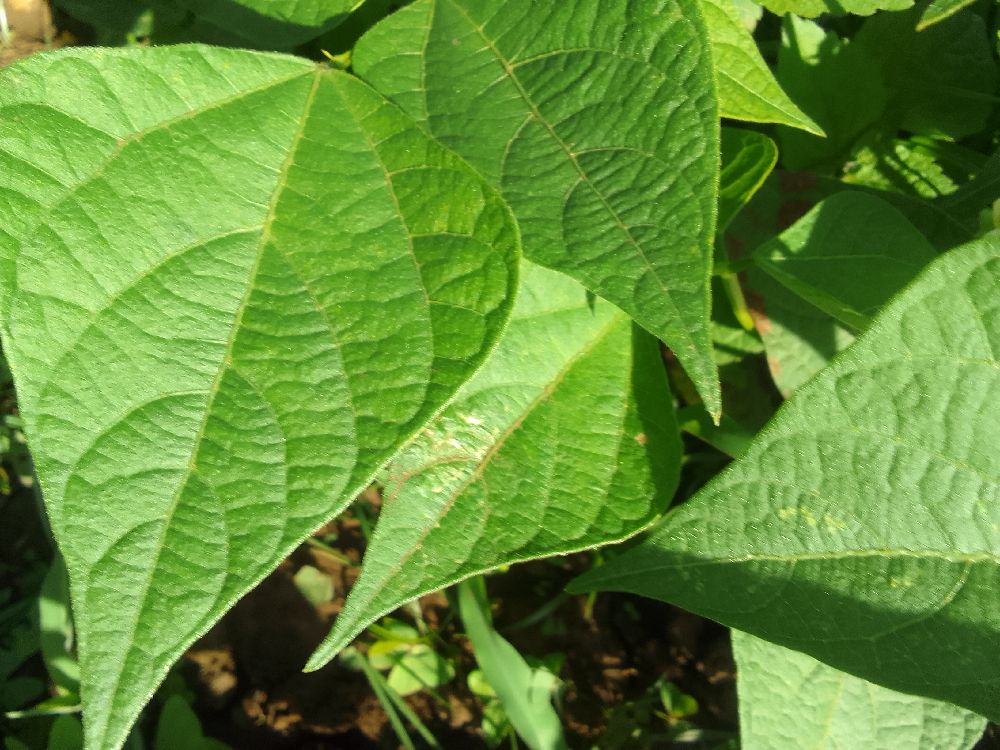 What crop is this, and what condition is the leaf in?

common bean, healthy
